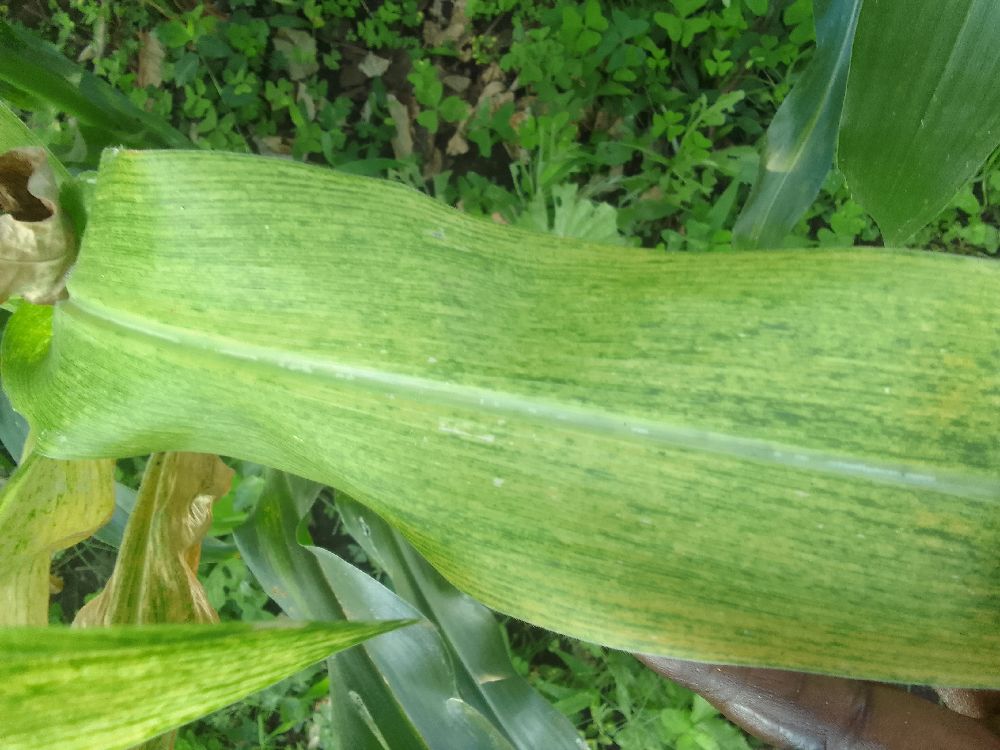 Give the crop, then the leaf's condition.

maize, maize lethal necrosis
